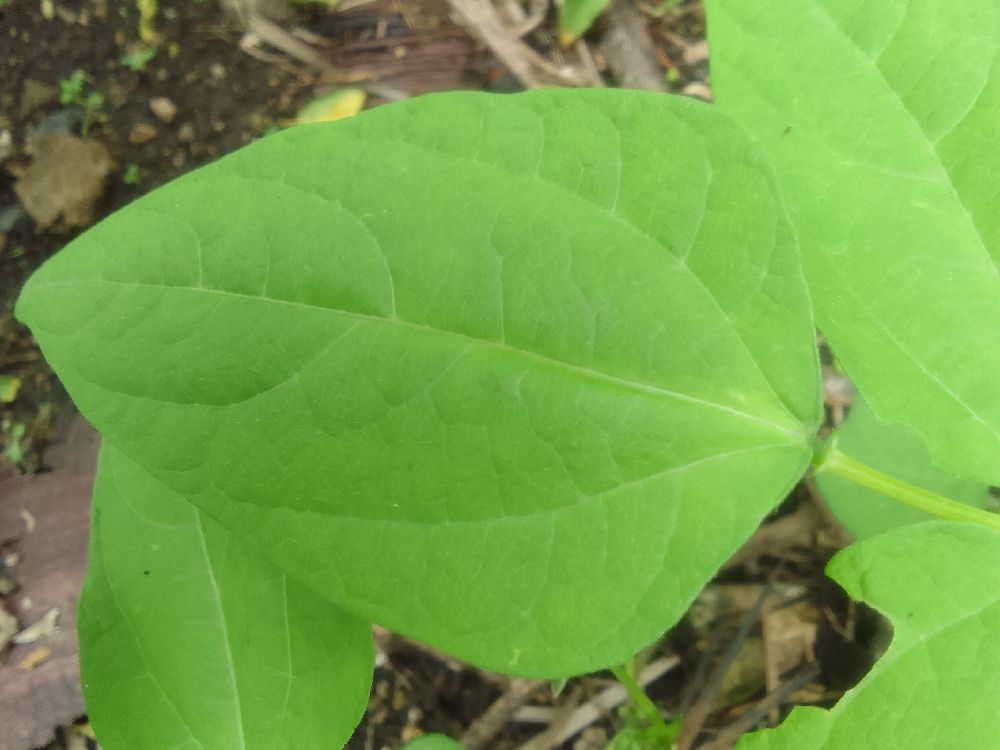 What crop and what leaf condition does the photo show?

common bean, healthy
